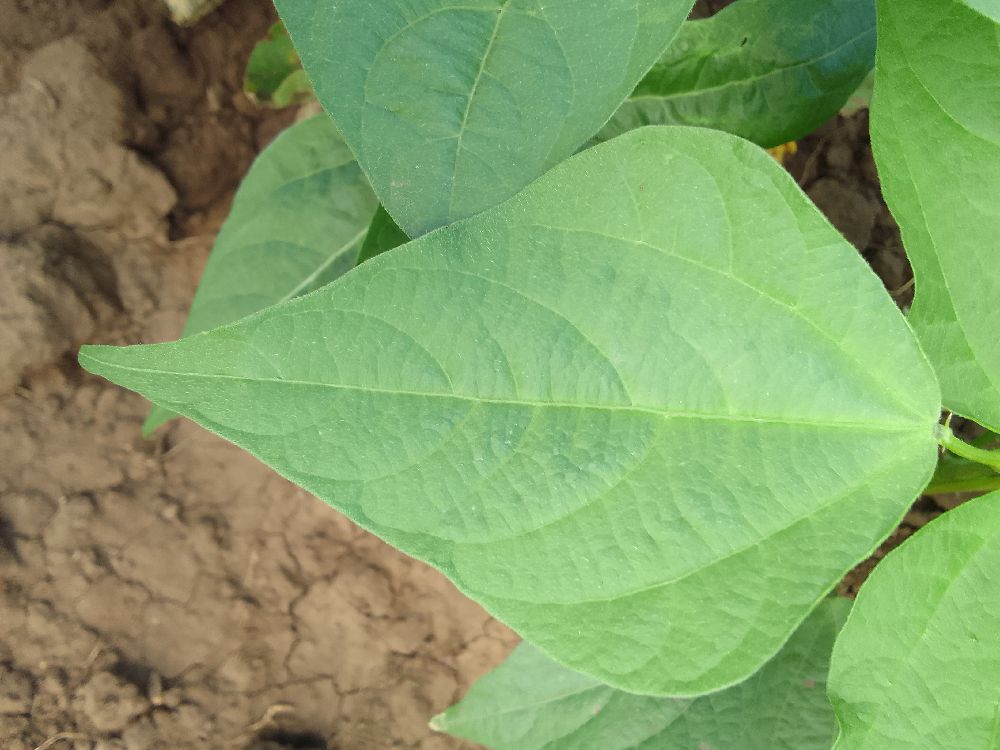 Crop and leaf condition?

common bean, healthy
